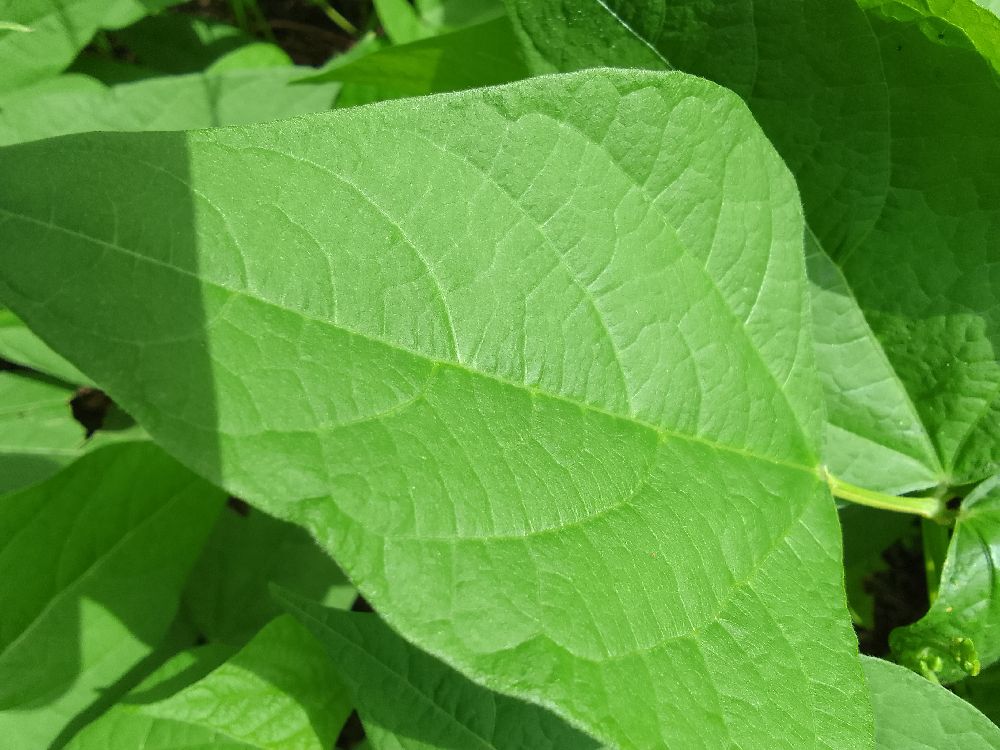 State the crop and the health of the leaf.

common bean, healthy
